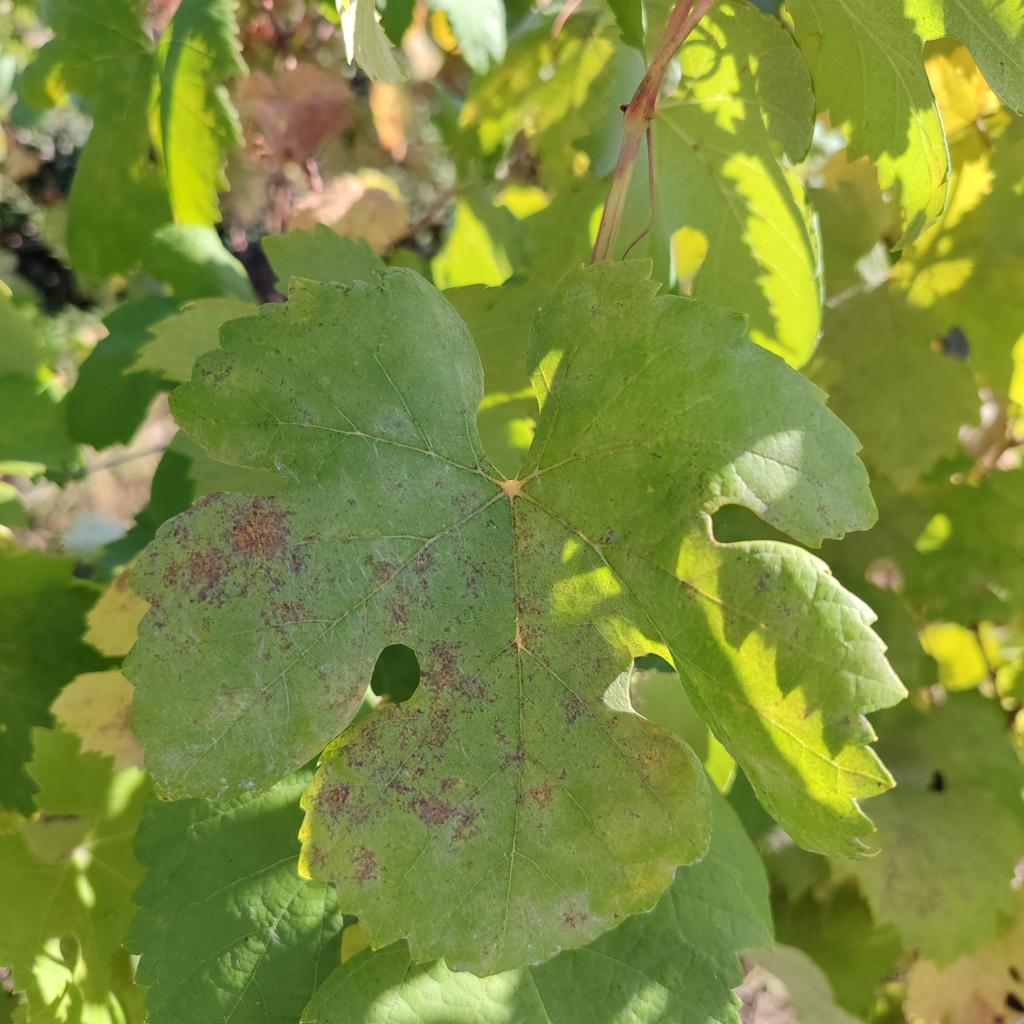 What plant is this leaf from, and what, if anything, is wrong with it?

grapevine, powdery mildew
